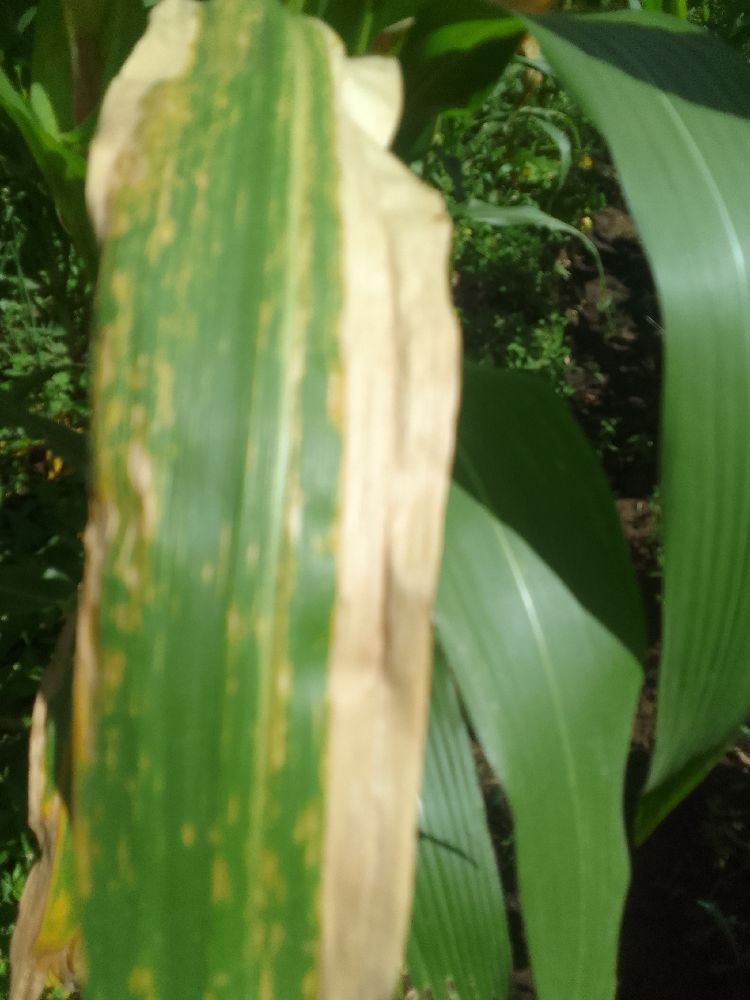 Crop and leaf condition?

maize, maize lethal necrosis
